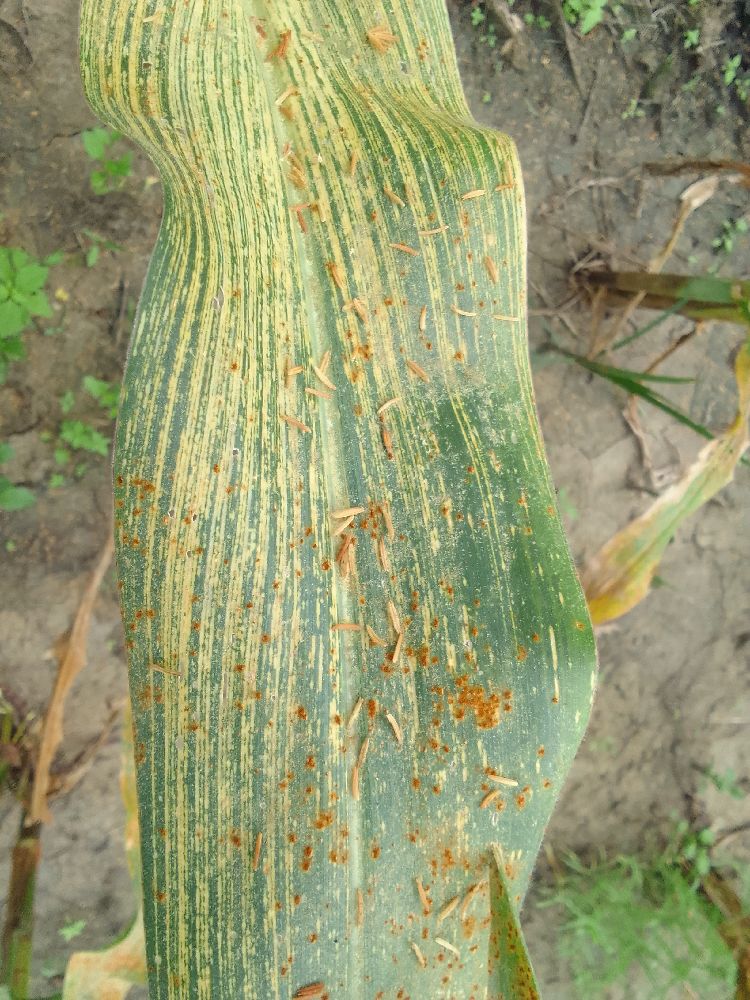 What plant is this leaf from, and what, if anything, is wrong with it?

maize, maize streak virus
